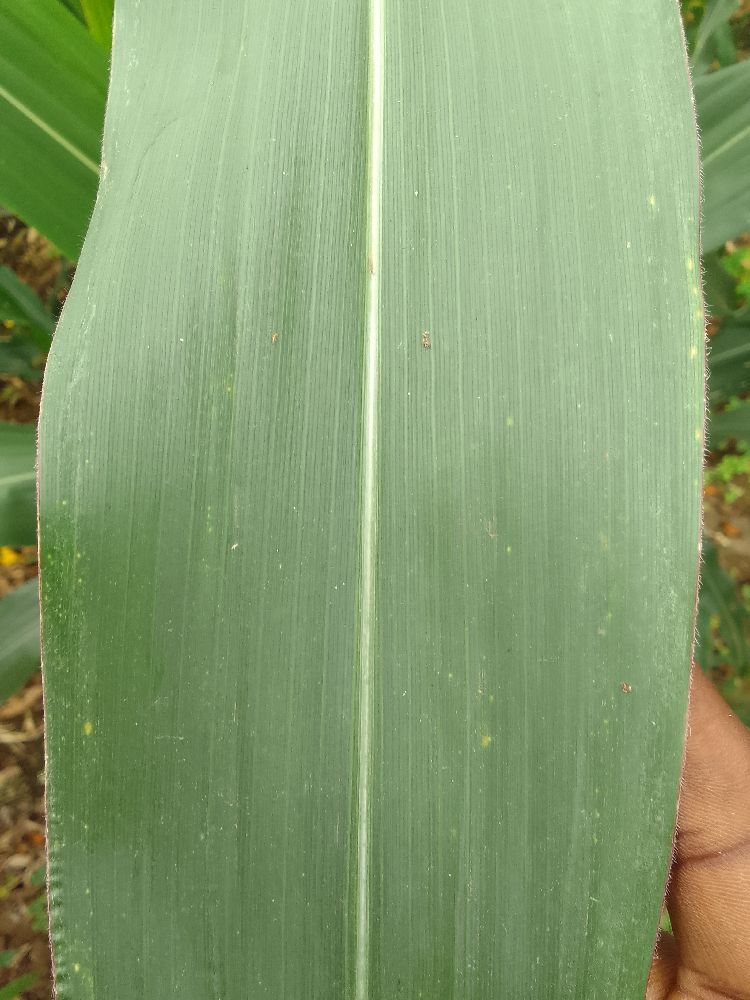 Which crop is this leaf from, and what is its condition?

maize, healthy
